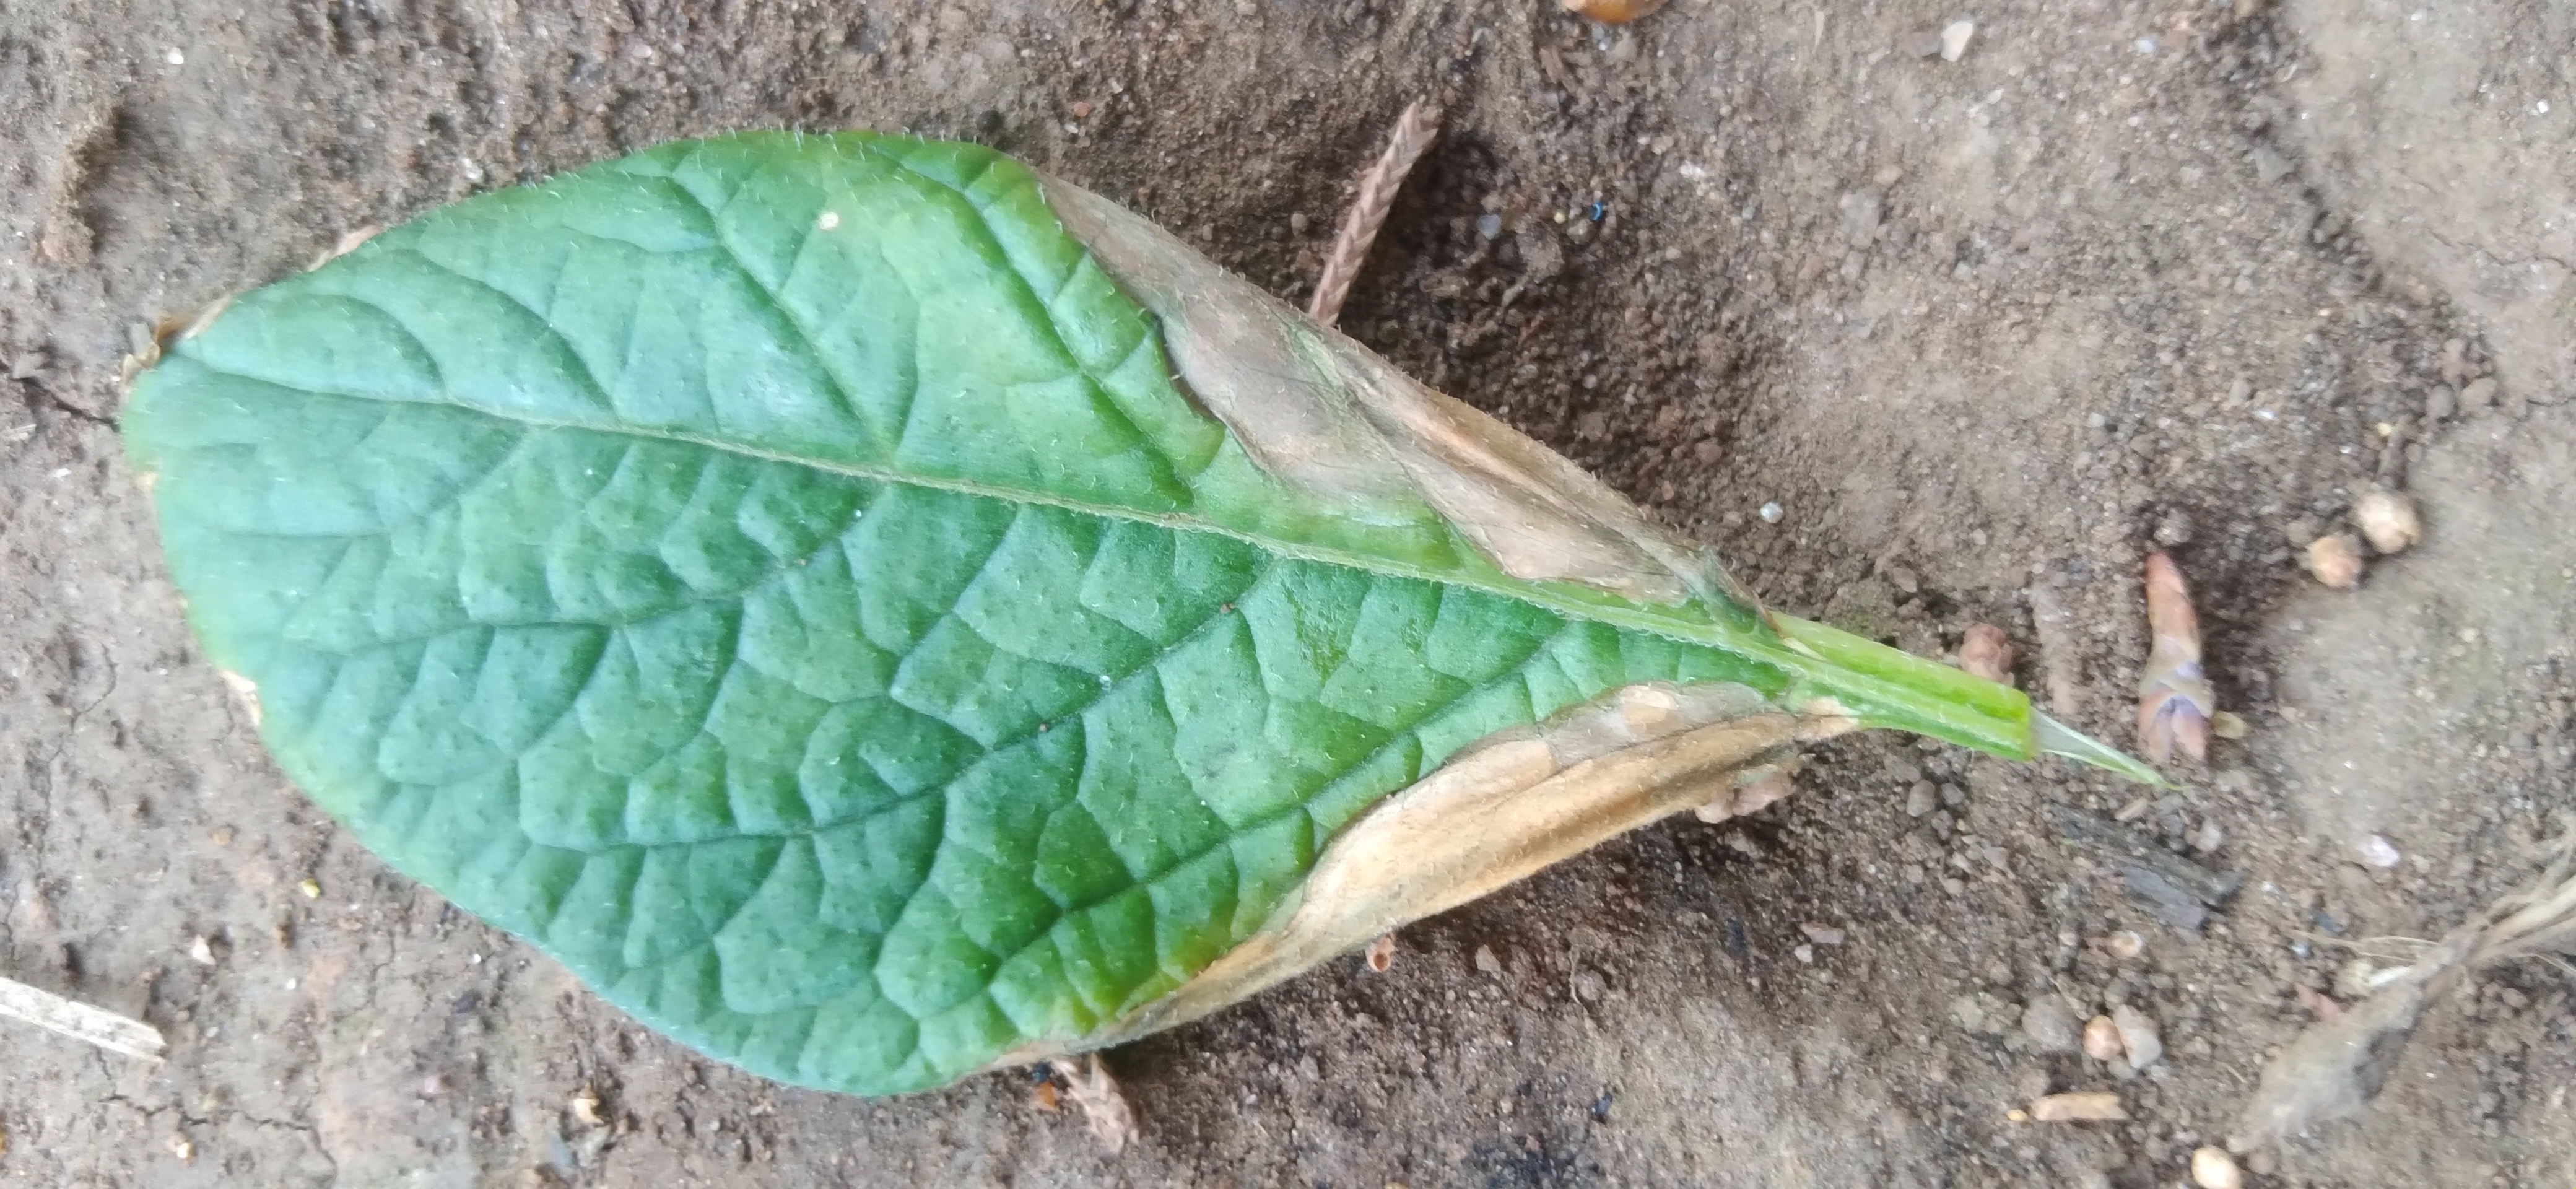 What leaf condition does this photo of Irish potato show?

early blight
